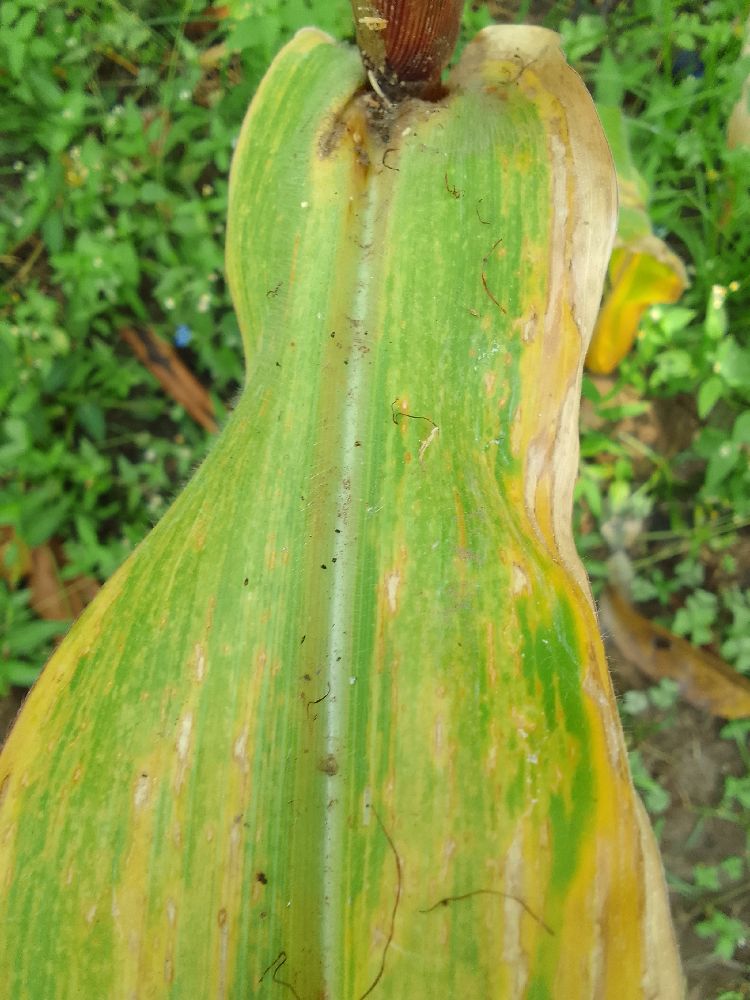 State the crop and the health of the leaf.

maize, maize lethal necrosis
